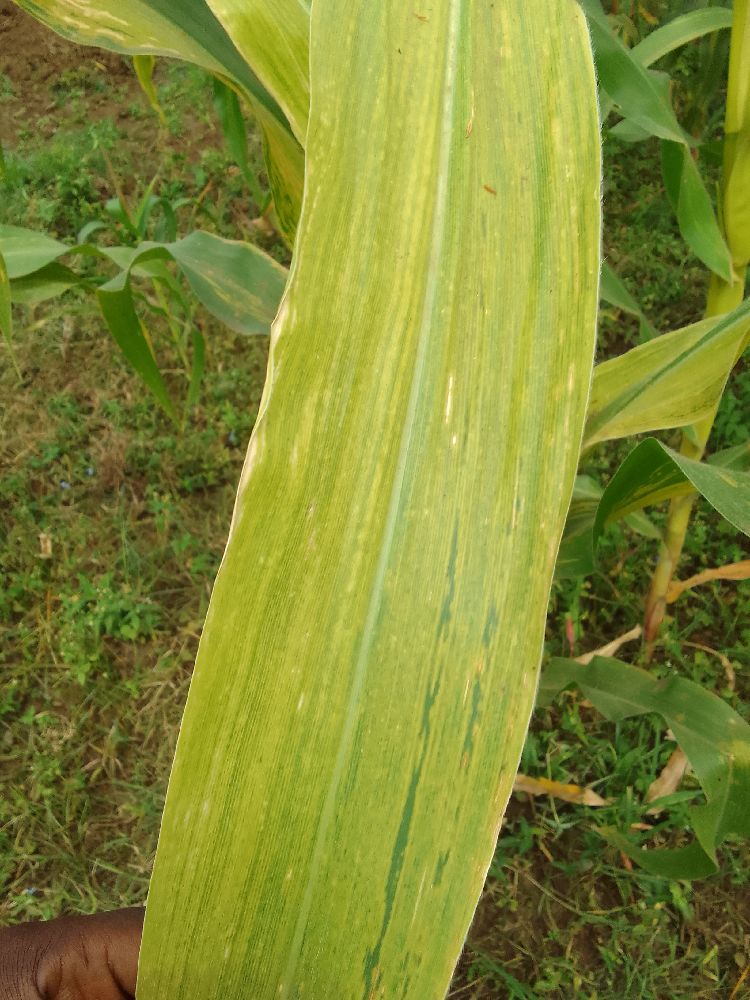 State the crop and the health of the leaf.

maize, maize lethal necrosis
